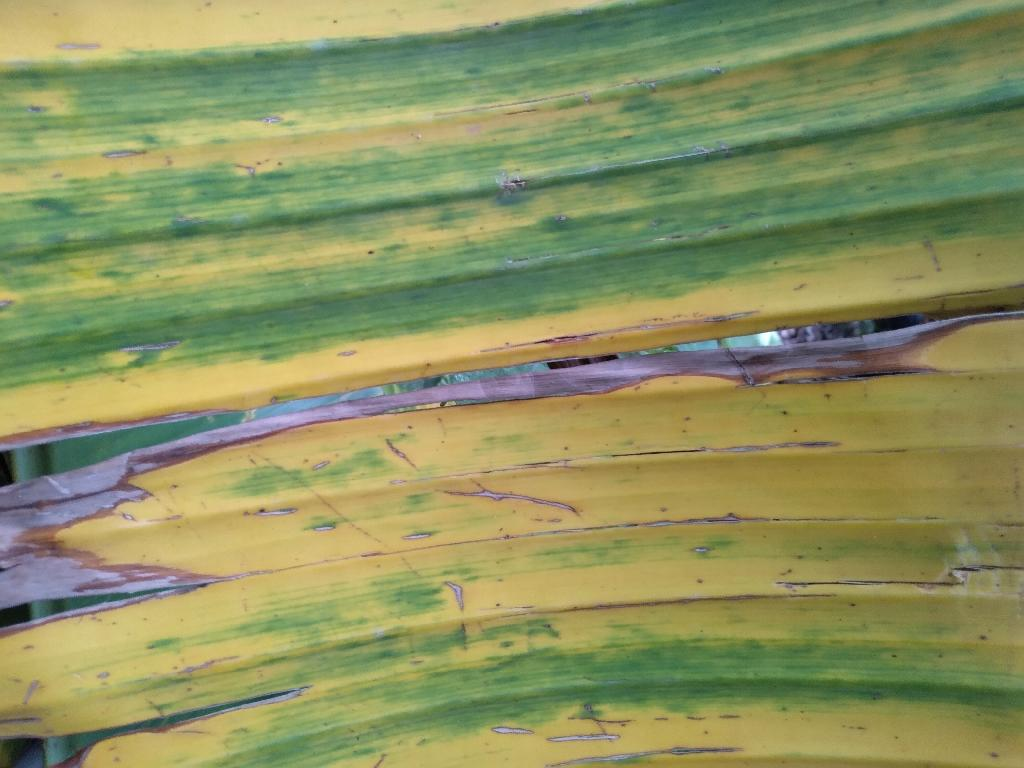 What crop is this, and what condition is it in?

banana, fusarium wilt race 1
